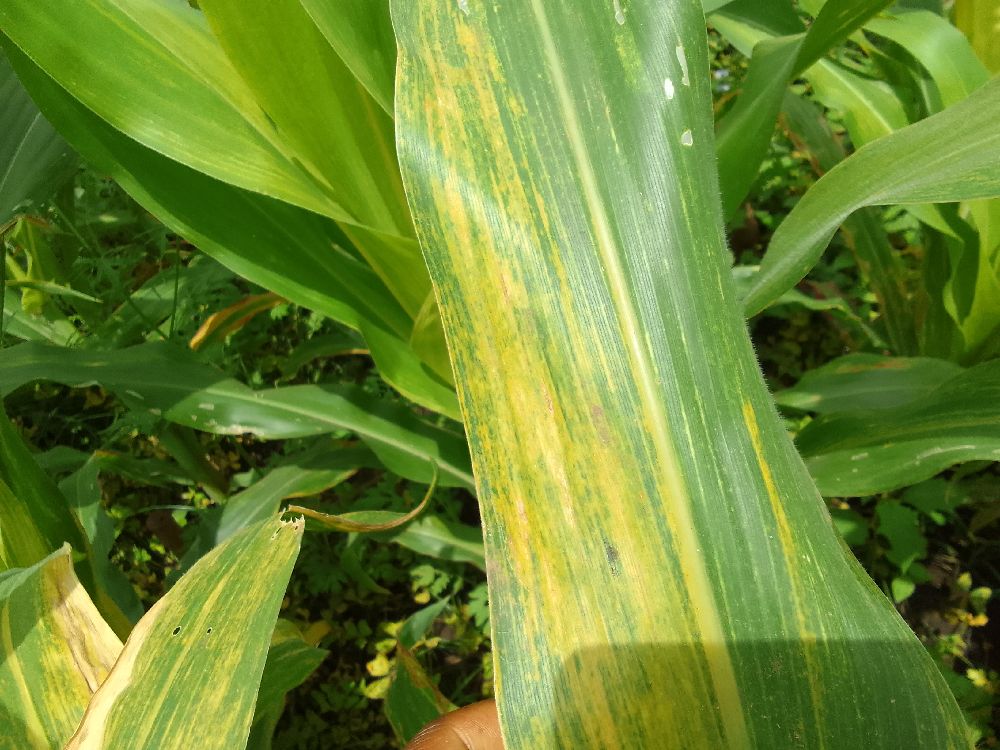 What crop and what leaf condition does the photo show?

maize, maize lethal necrosis
